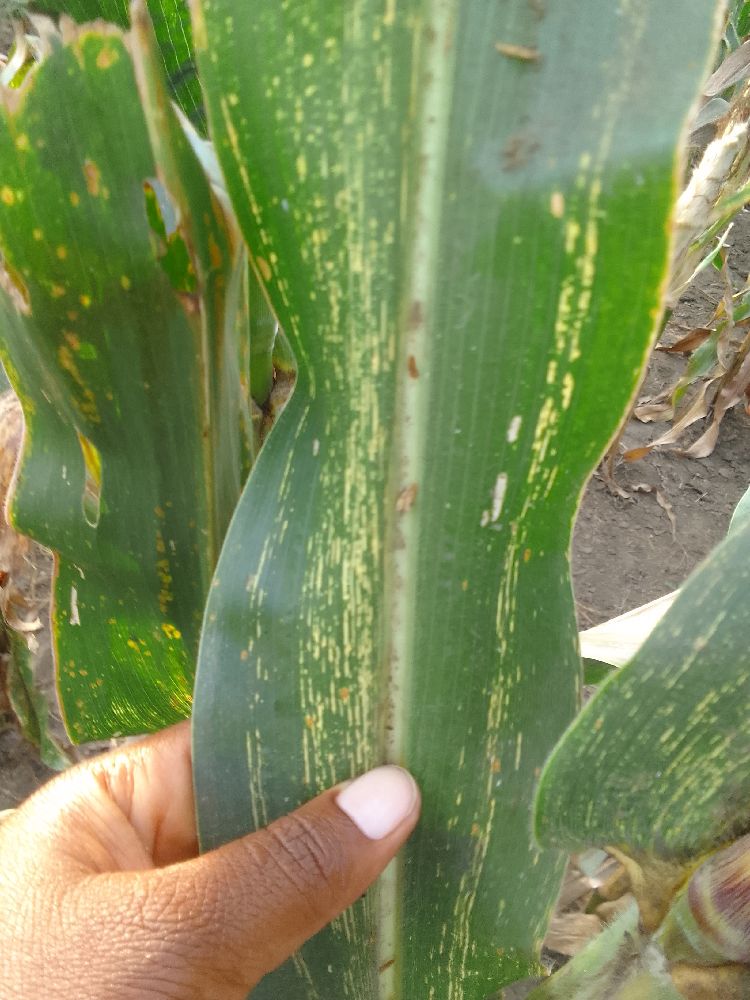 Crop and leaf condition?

maize, maize streak virus
